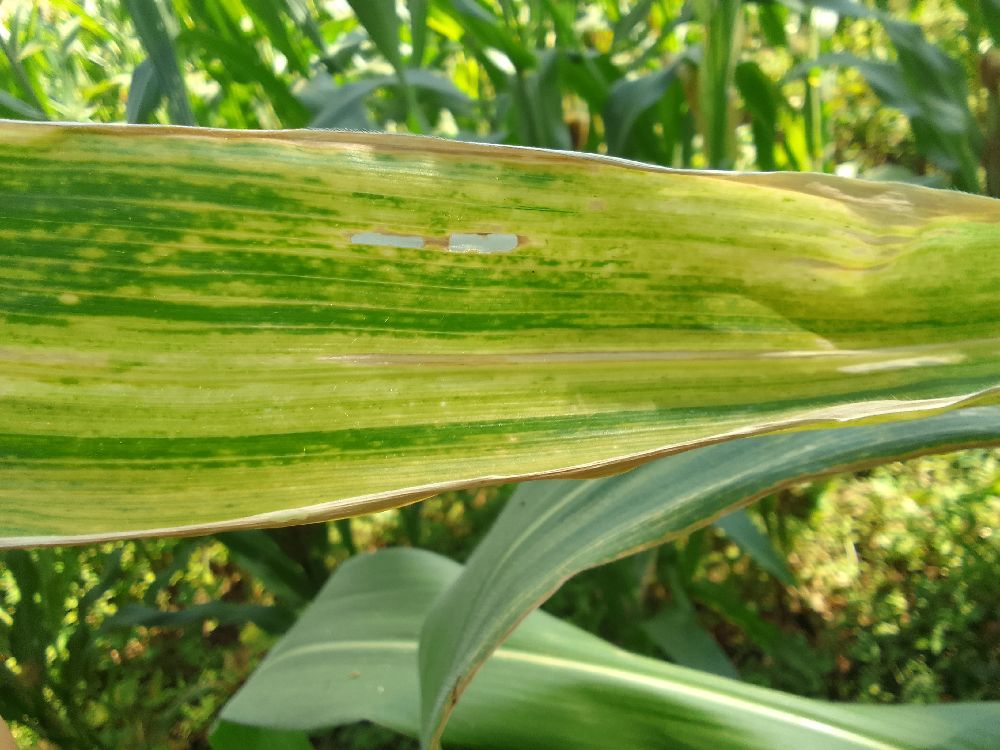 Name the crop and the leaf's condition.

maize, maize lethal necrosis
